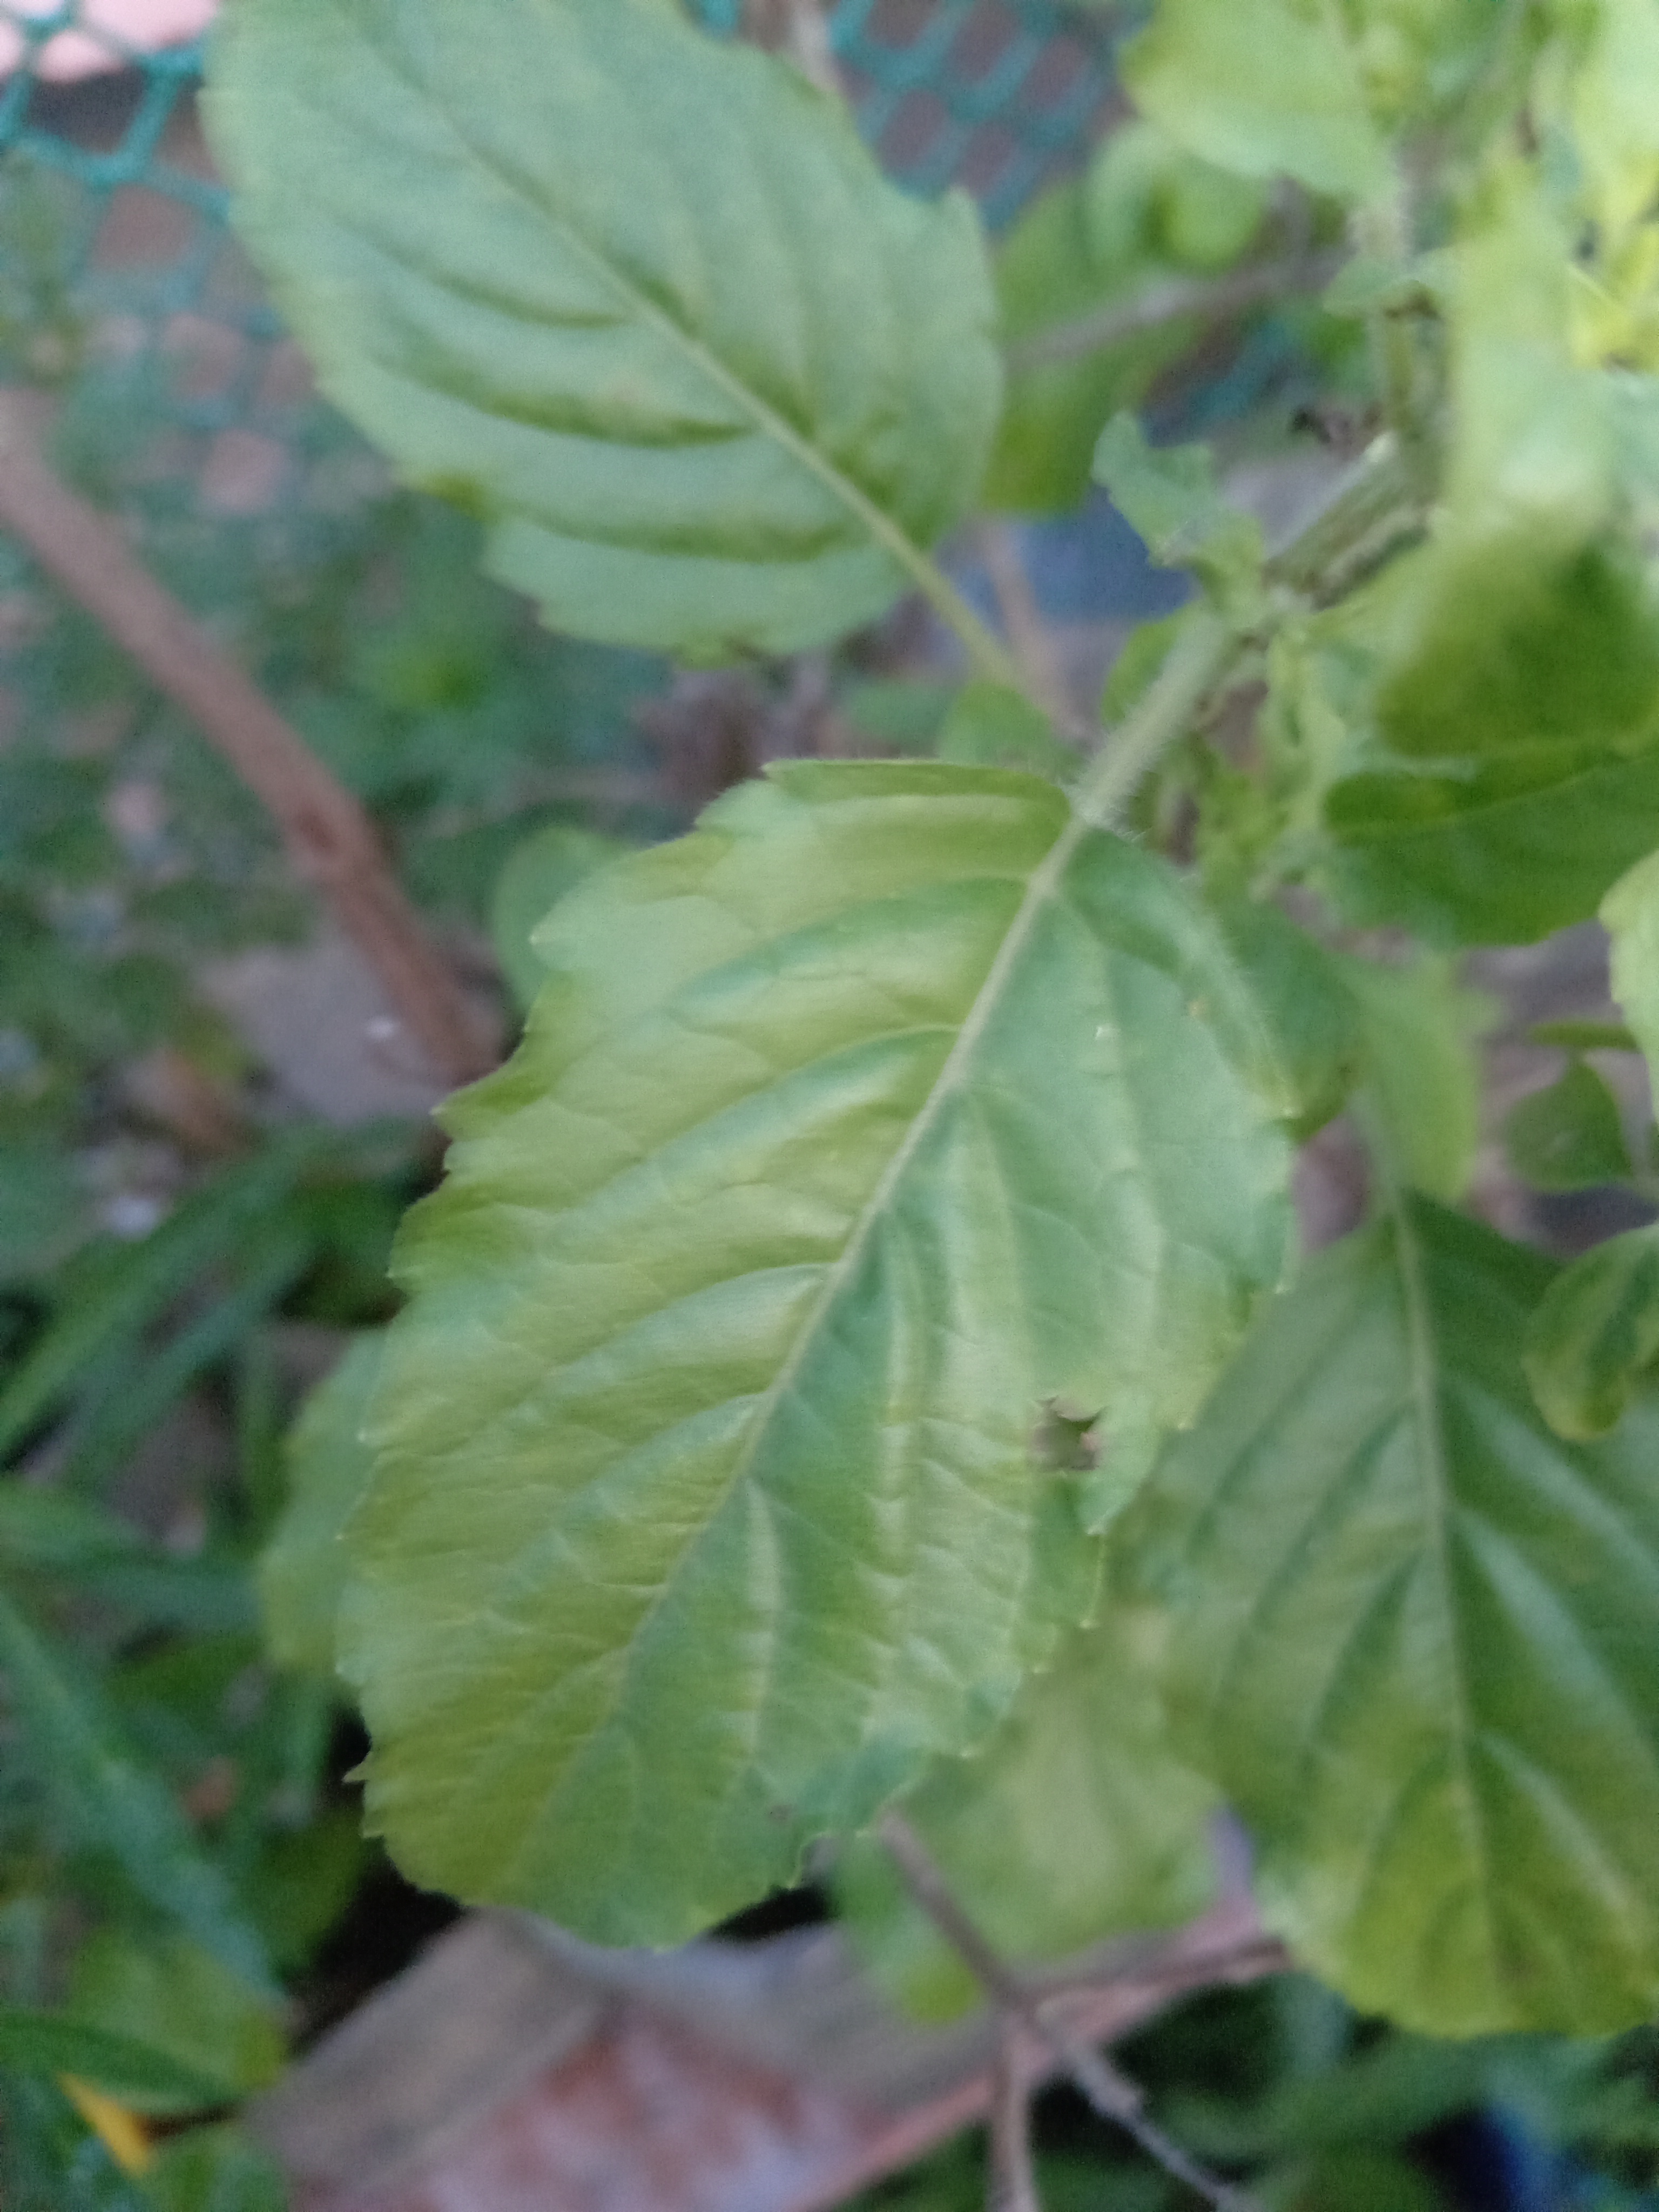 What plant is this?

tulshi
